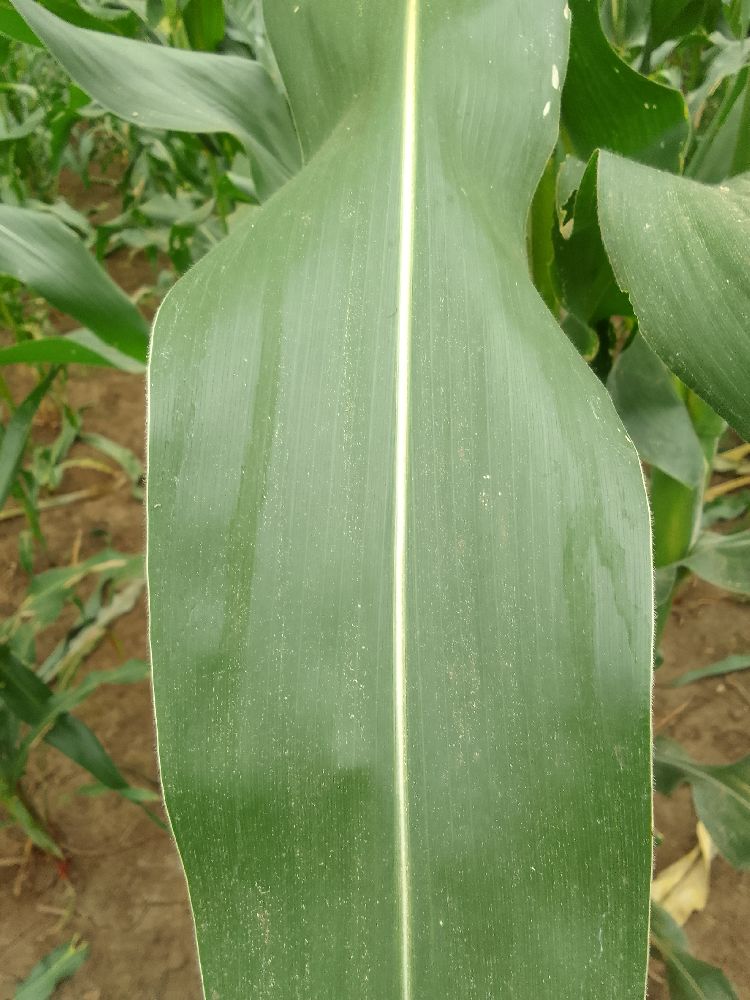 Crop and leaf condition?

maize, healthy
